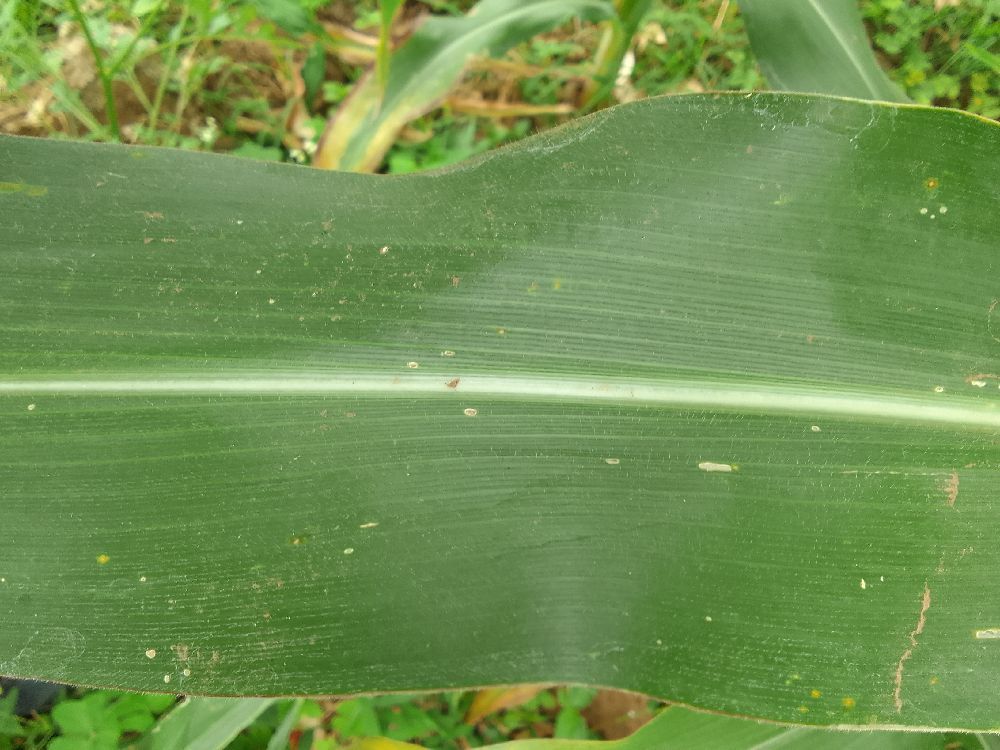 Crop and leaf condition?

maize, healthy
